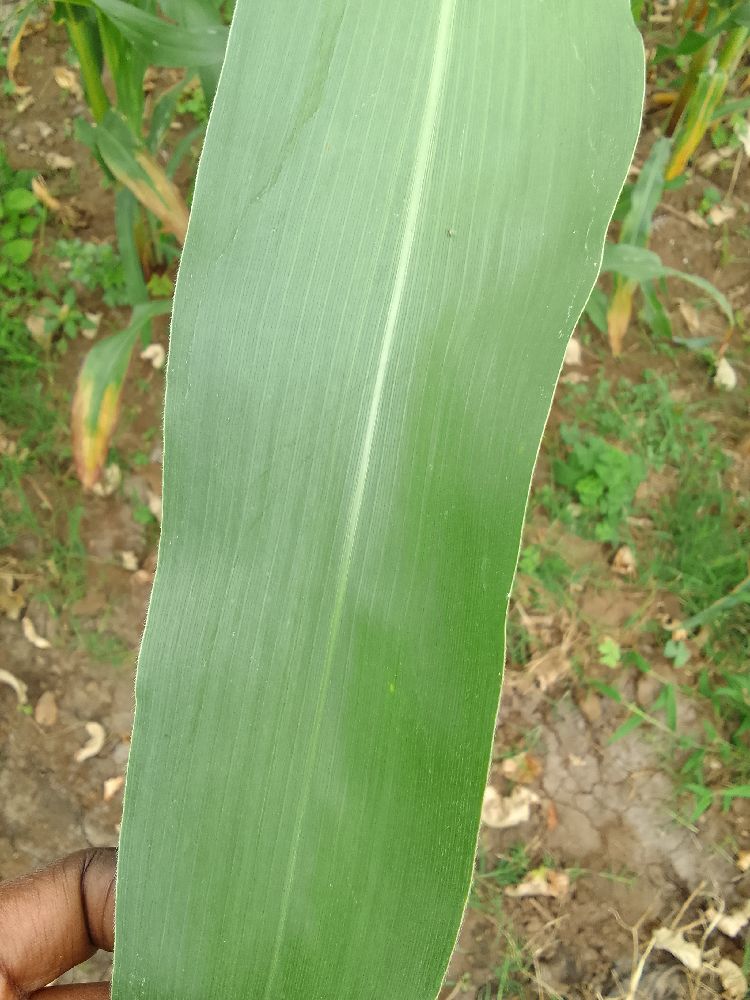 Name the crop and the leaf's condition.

maize, healthy
